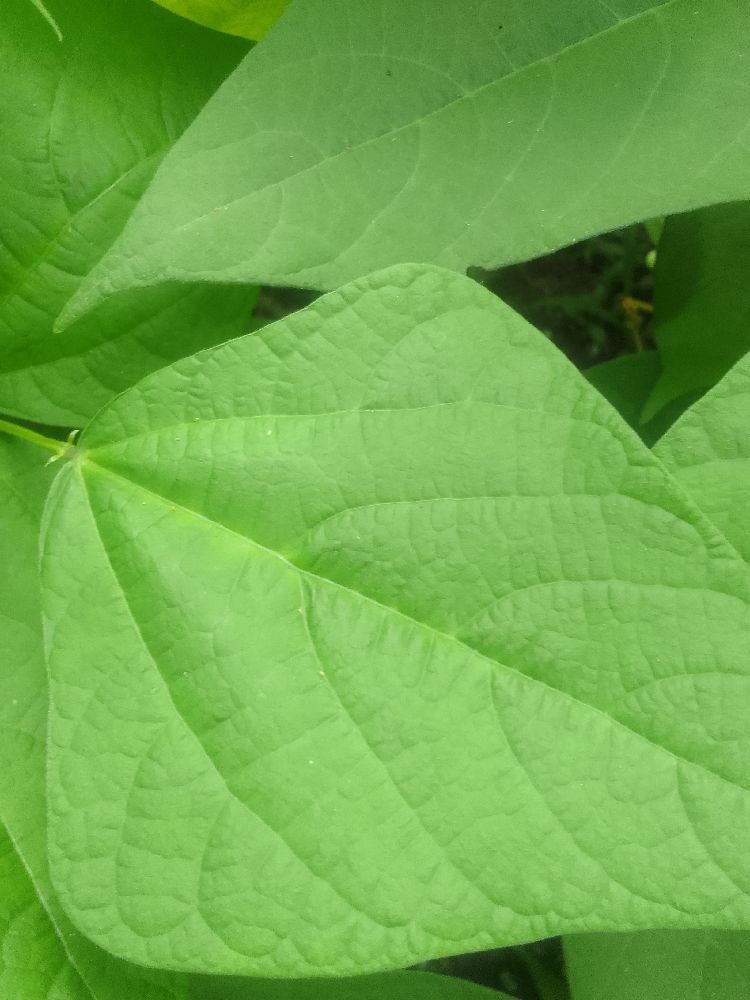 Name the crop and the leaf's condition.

common bean, healthy
